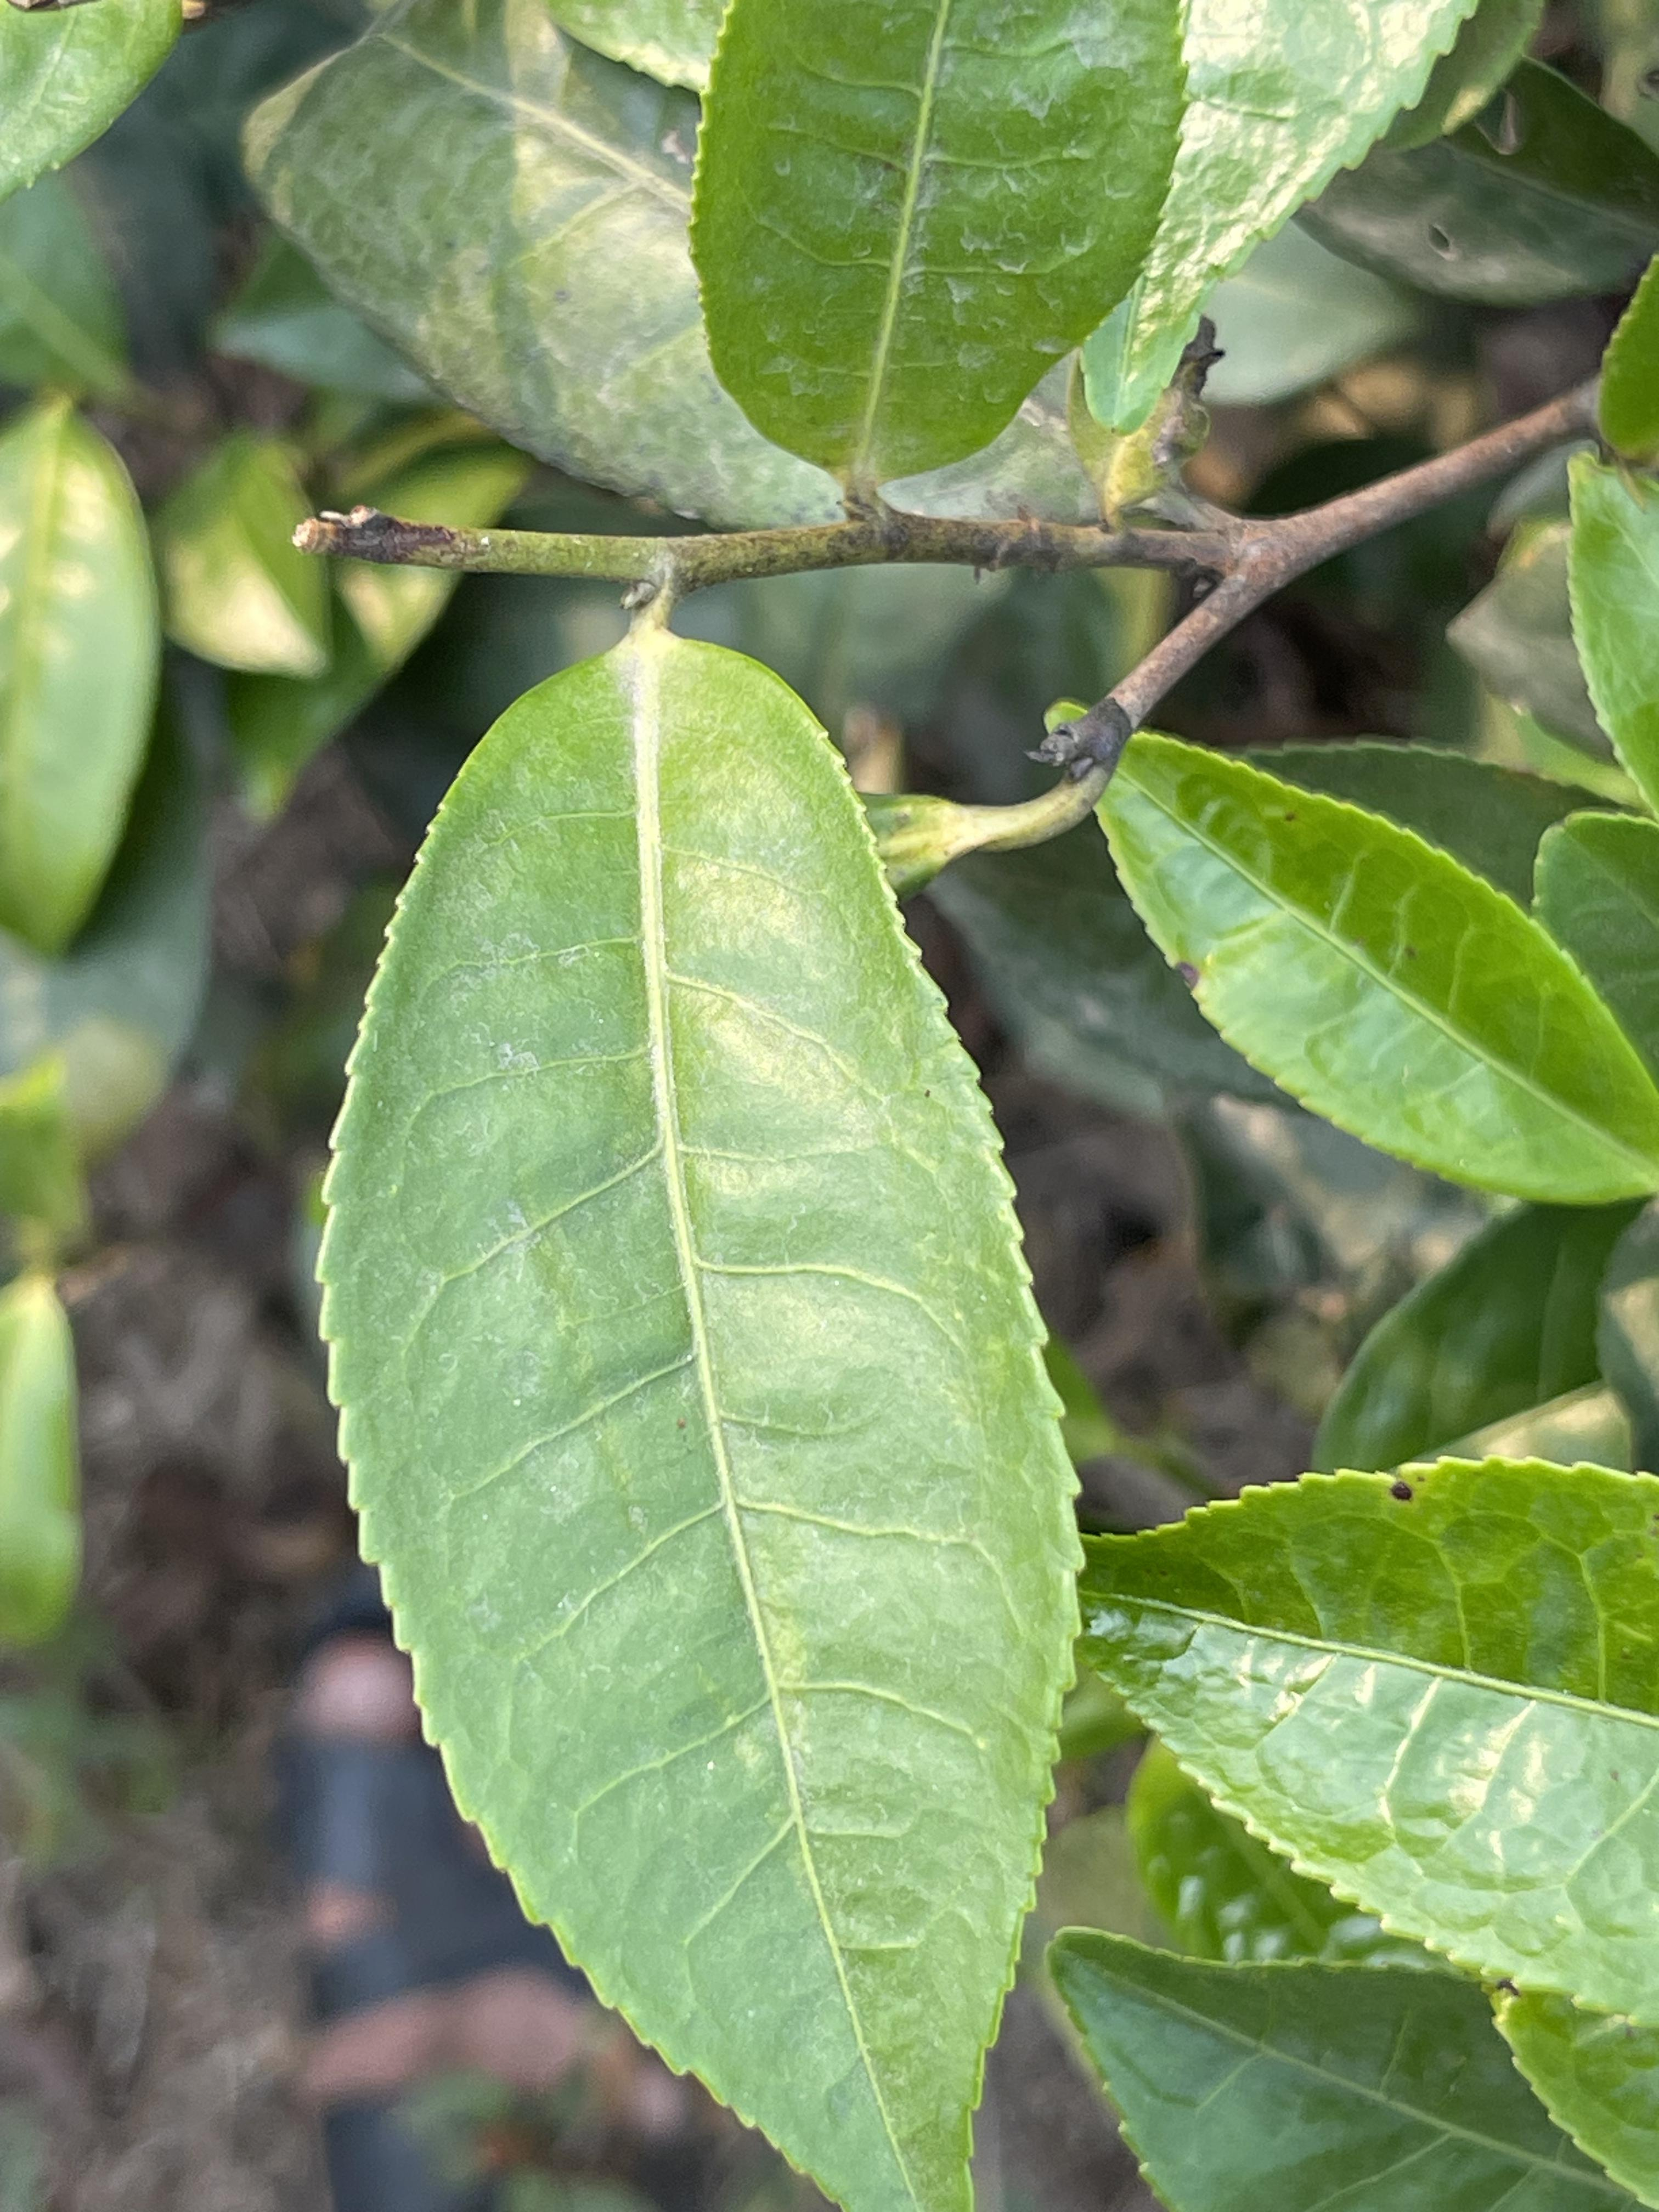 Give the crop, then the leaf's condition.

tea, healthy leaf
